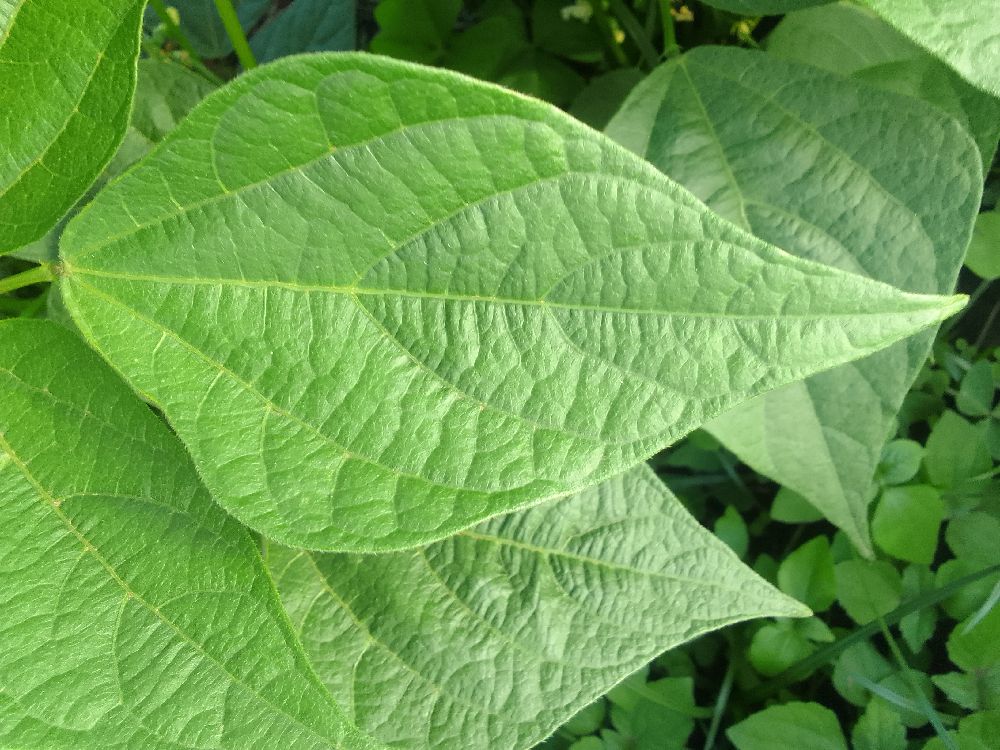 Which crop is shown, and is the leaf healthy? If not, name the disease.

common bean, healthy
